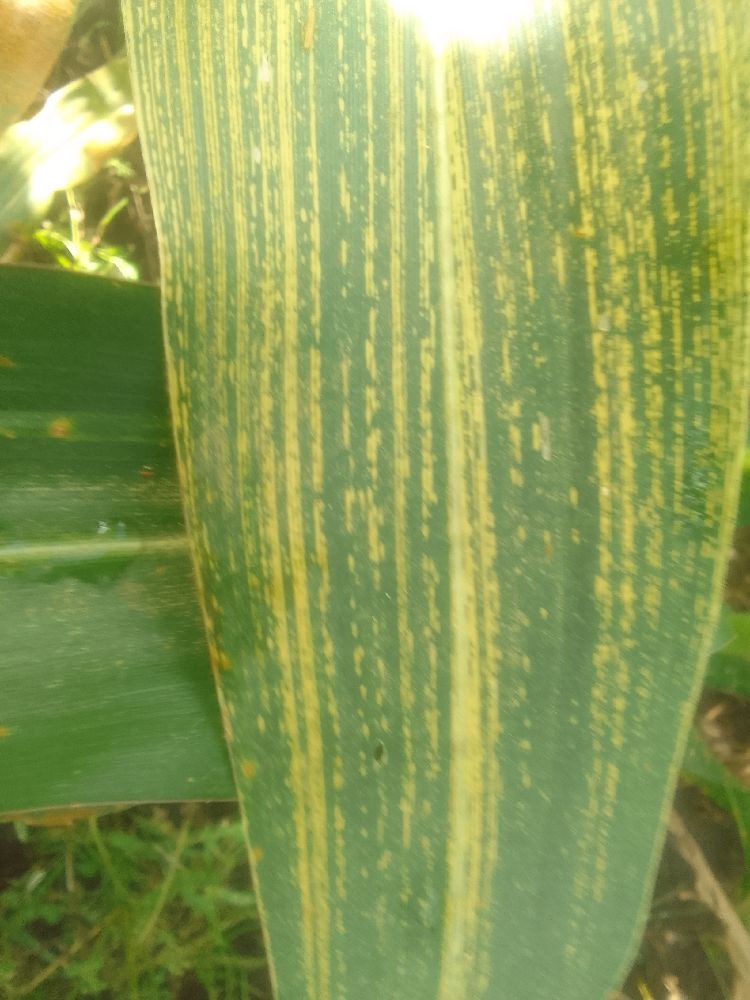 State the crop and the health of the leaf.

maize, maize streak virus
